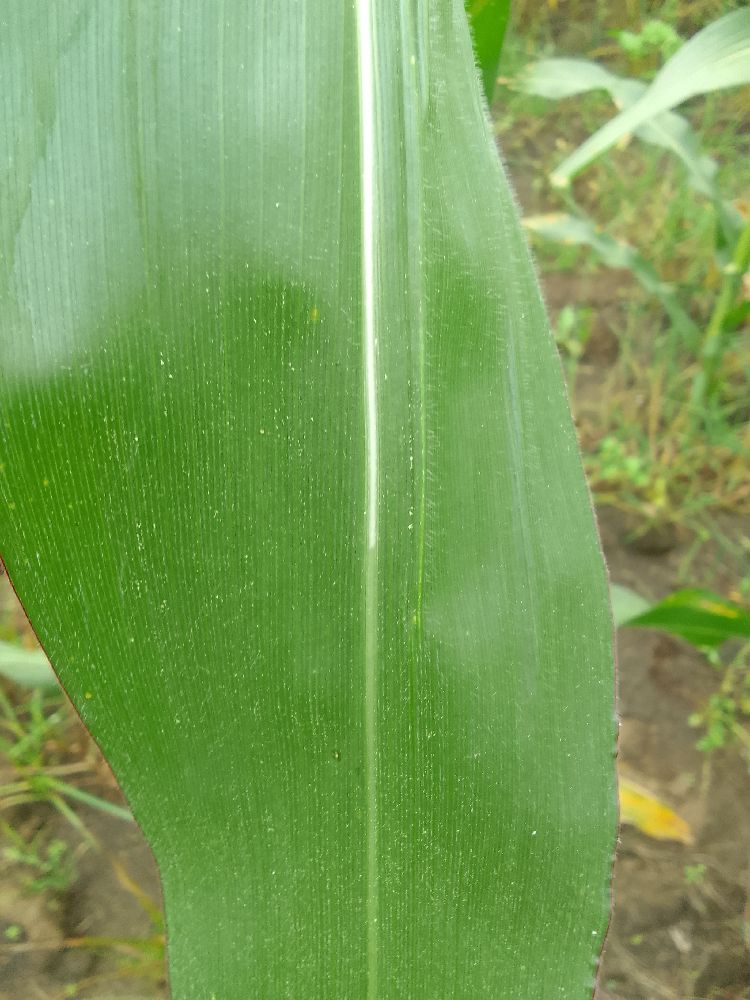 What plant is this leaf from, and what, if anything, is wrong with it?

maize, healthy
